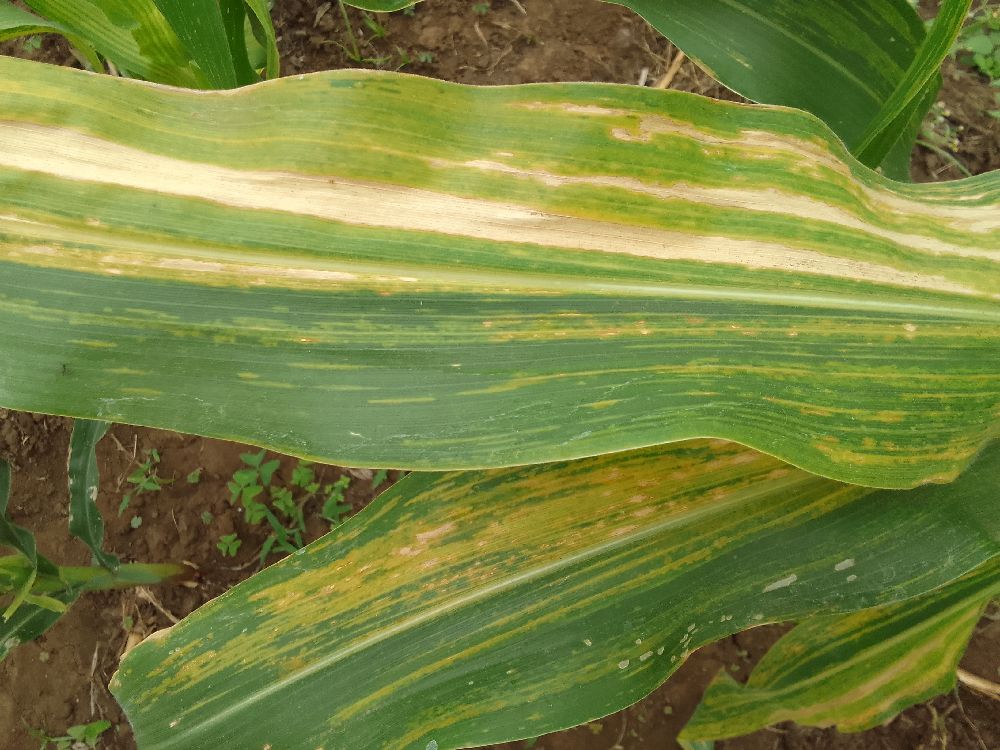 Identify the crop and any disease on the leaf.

maize, maize lethal necrosis
